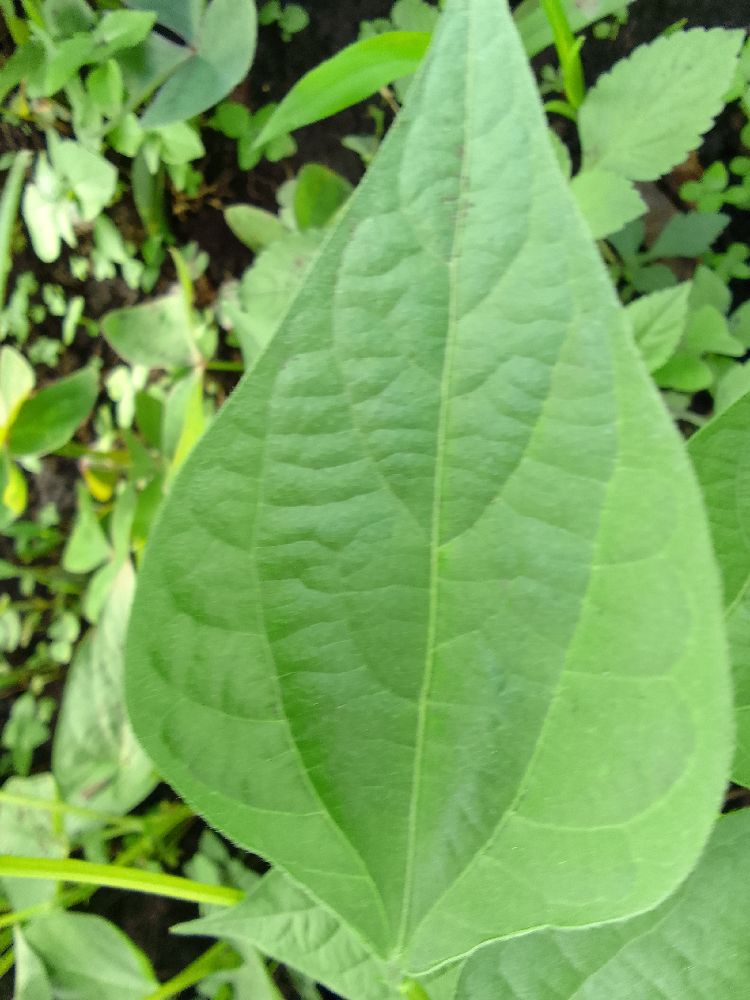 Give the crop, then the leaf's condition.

common bean, healthy
